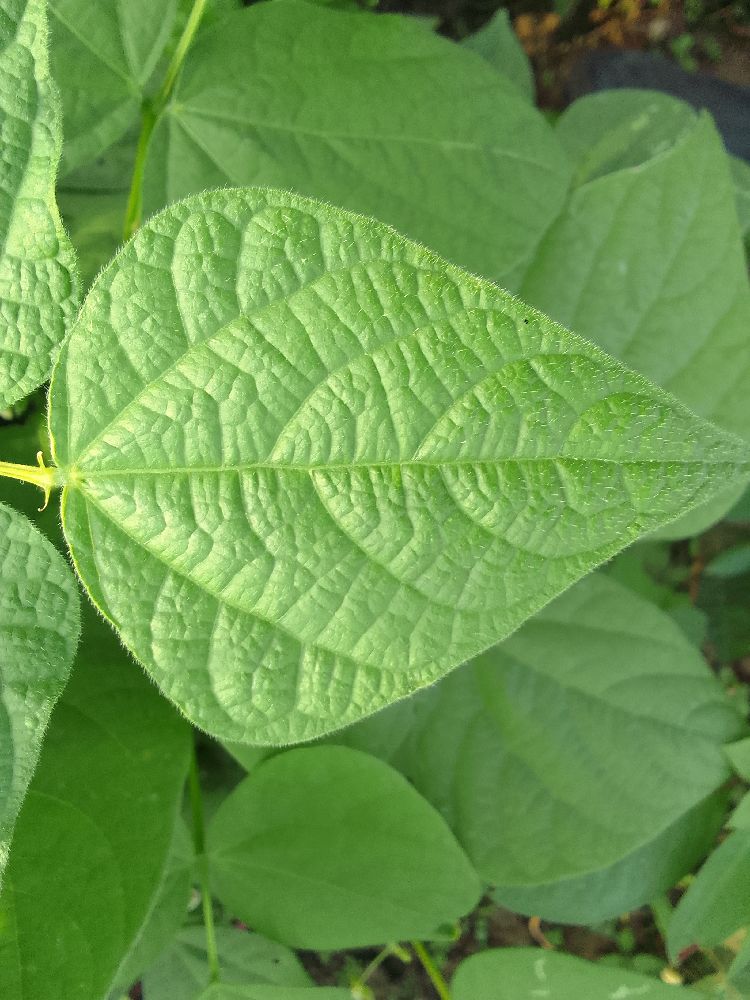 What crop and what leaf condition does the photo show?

common bean, healthy
